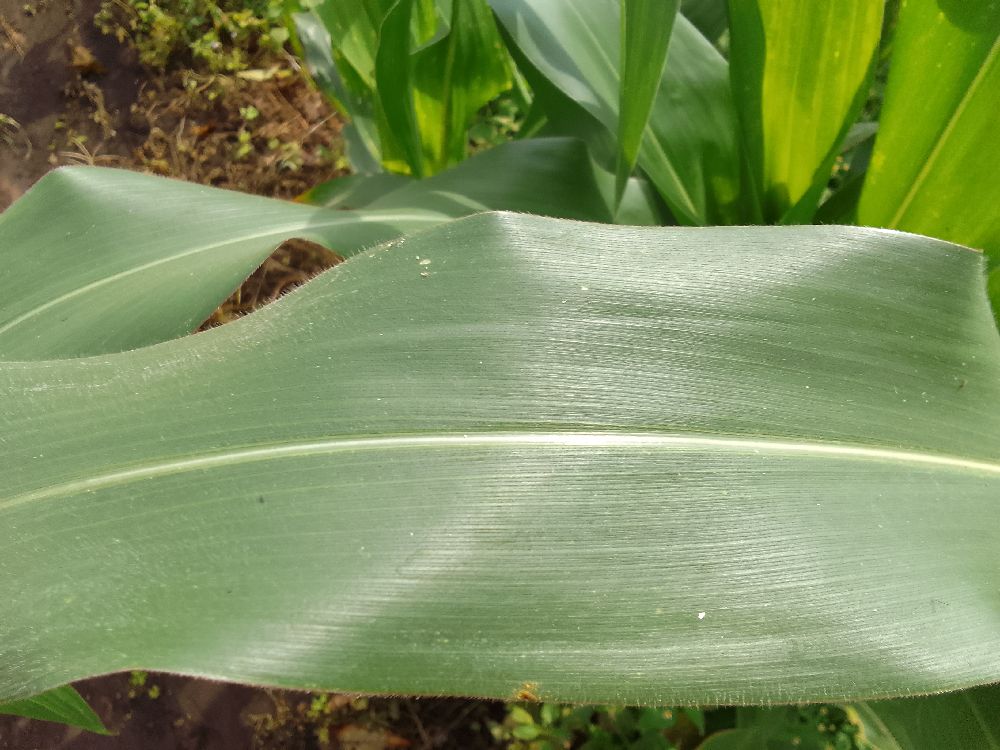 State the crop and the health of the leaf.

maize, healthy
